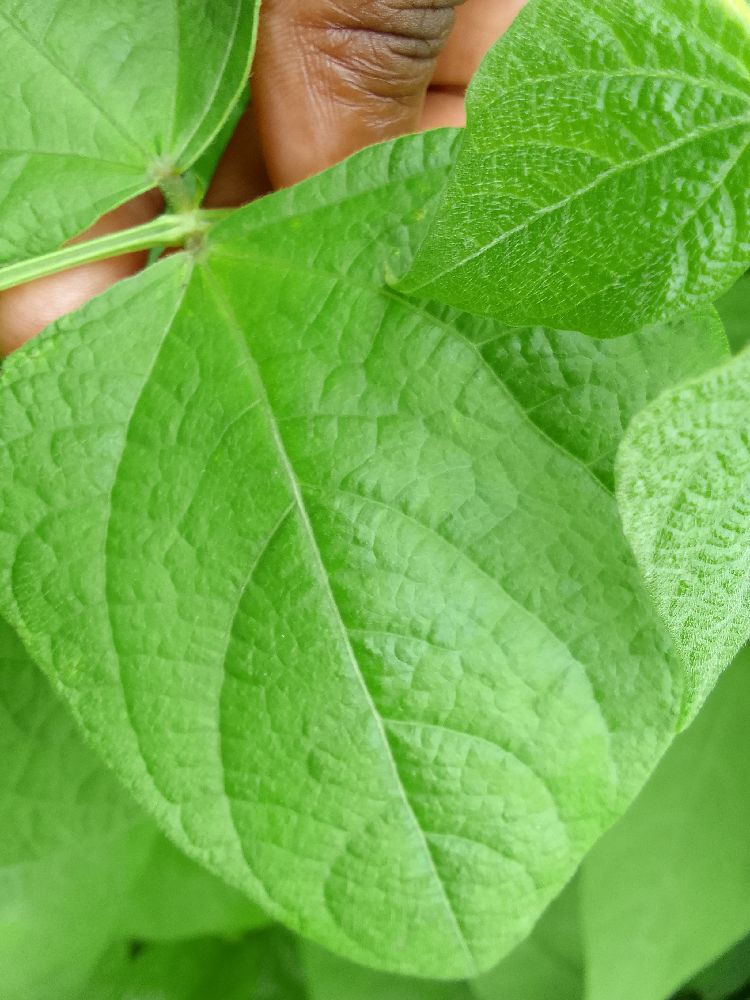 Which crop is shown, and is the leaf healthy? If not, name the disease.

common bean, healthy
